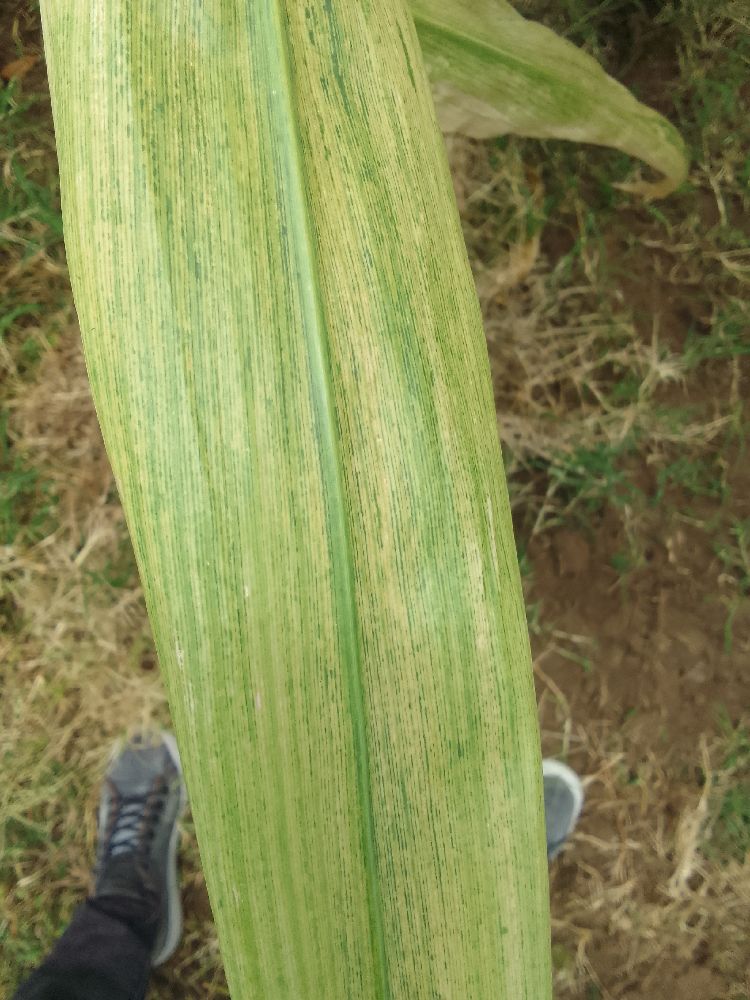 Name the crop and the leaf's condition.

maize, maize lethal necrosis
